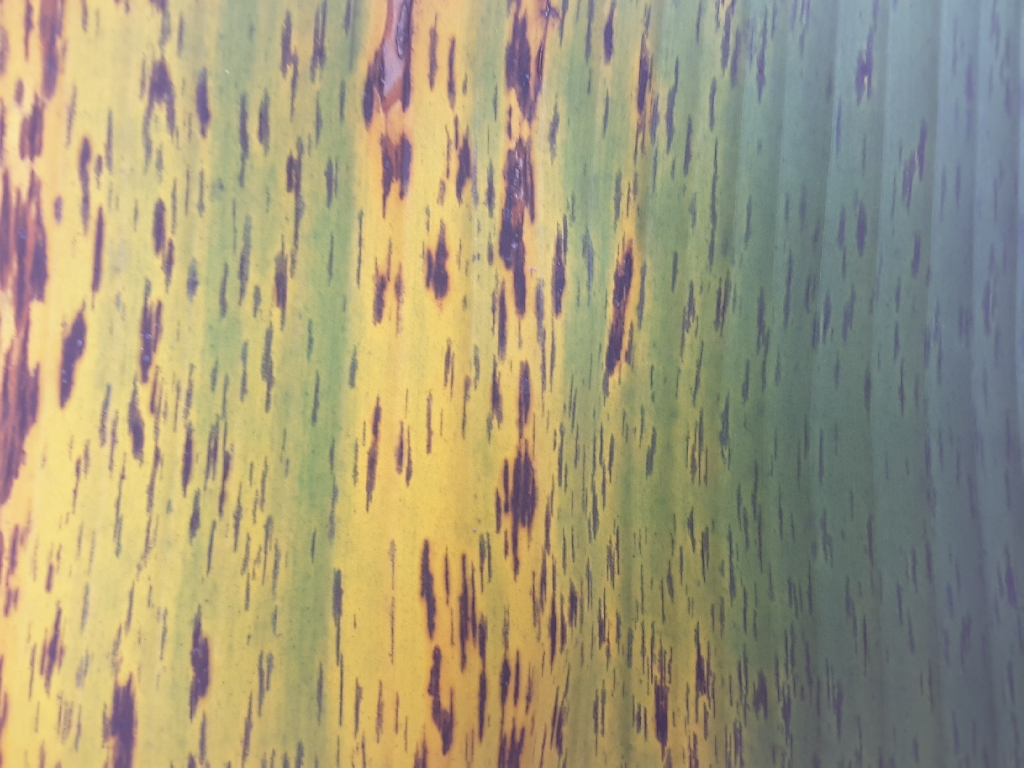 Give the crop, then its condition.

banana, black sigatoka
